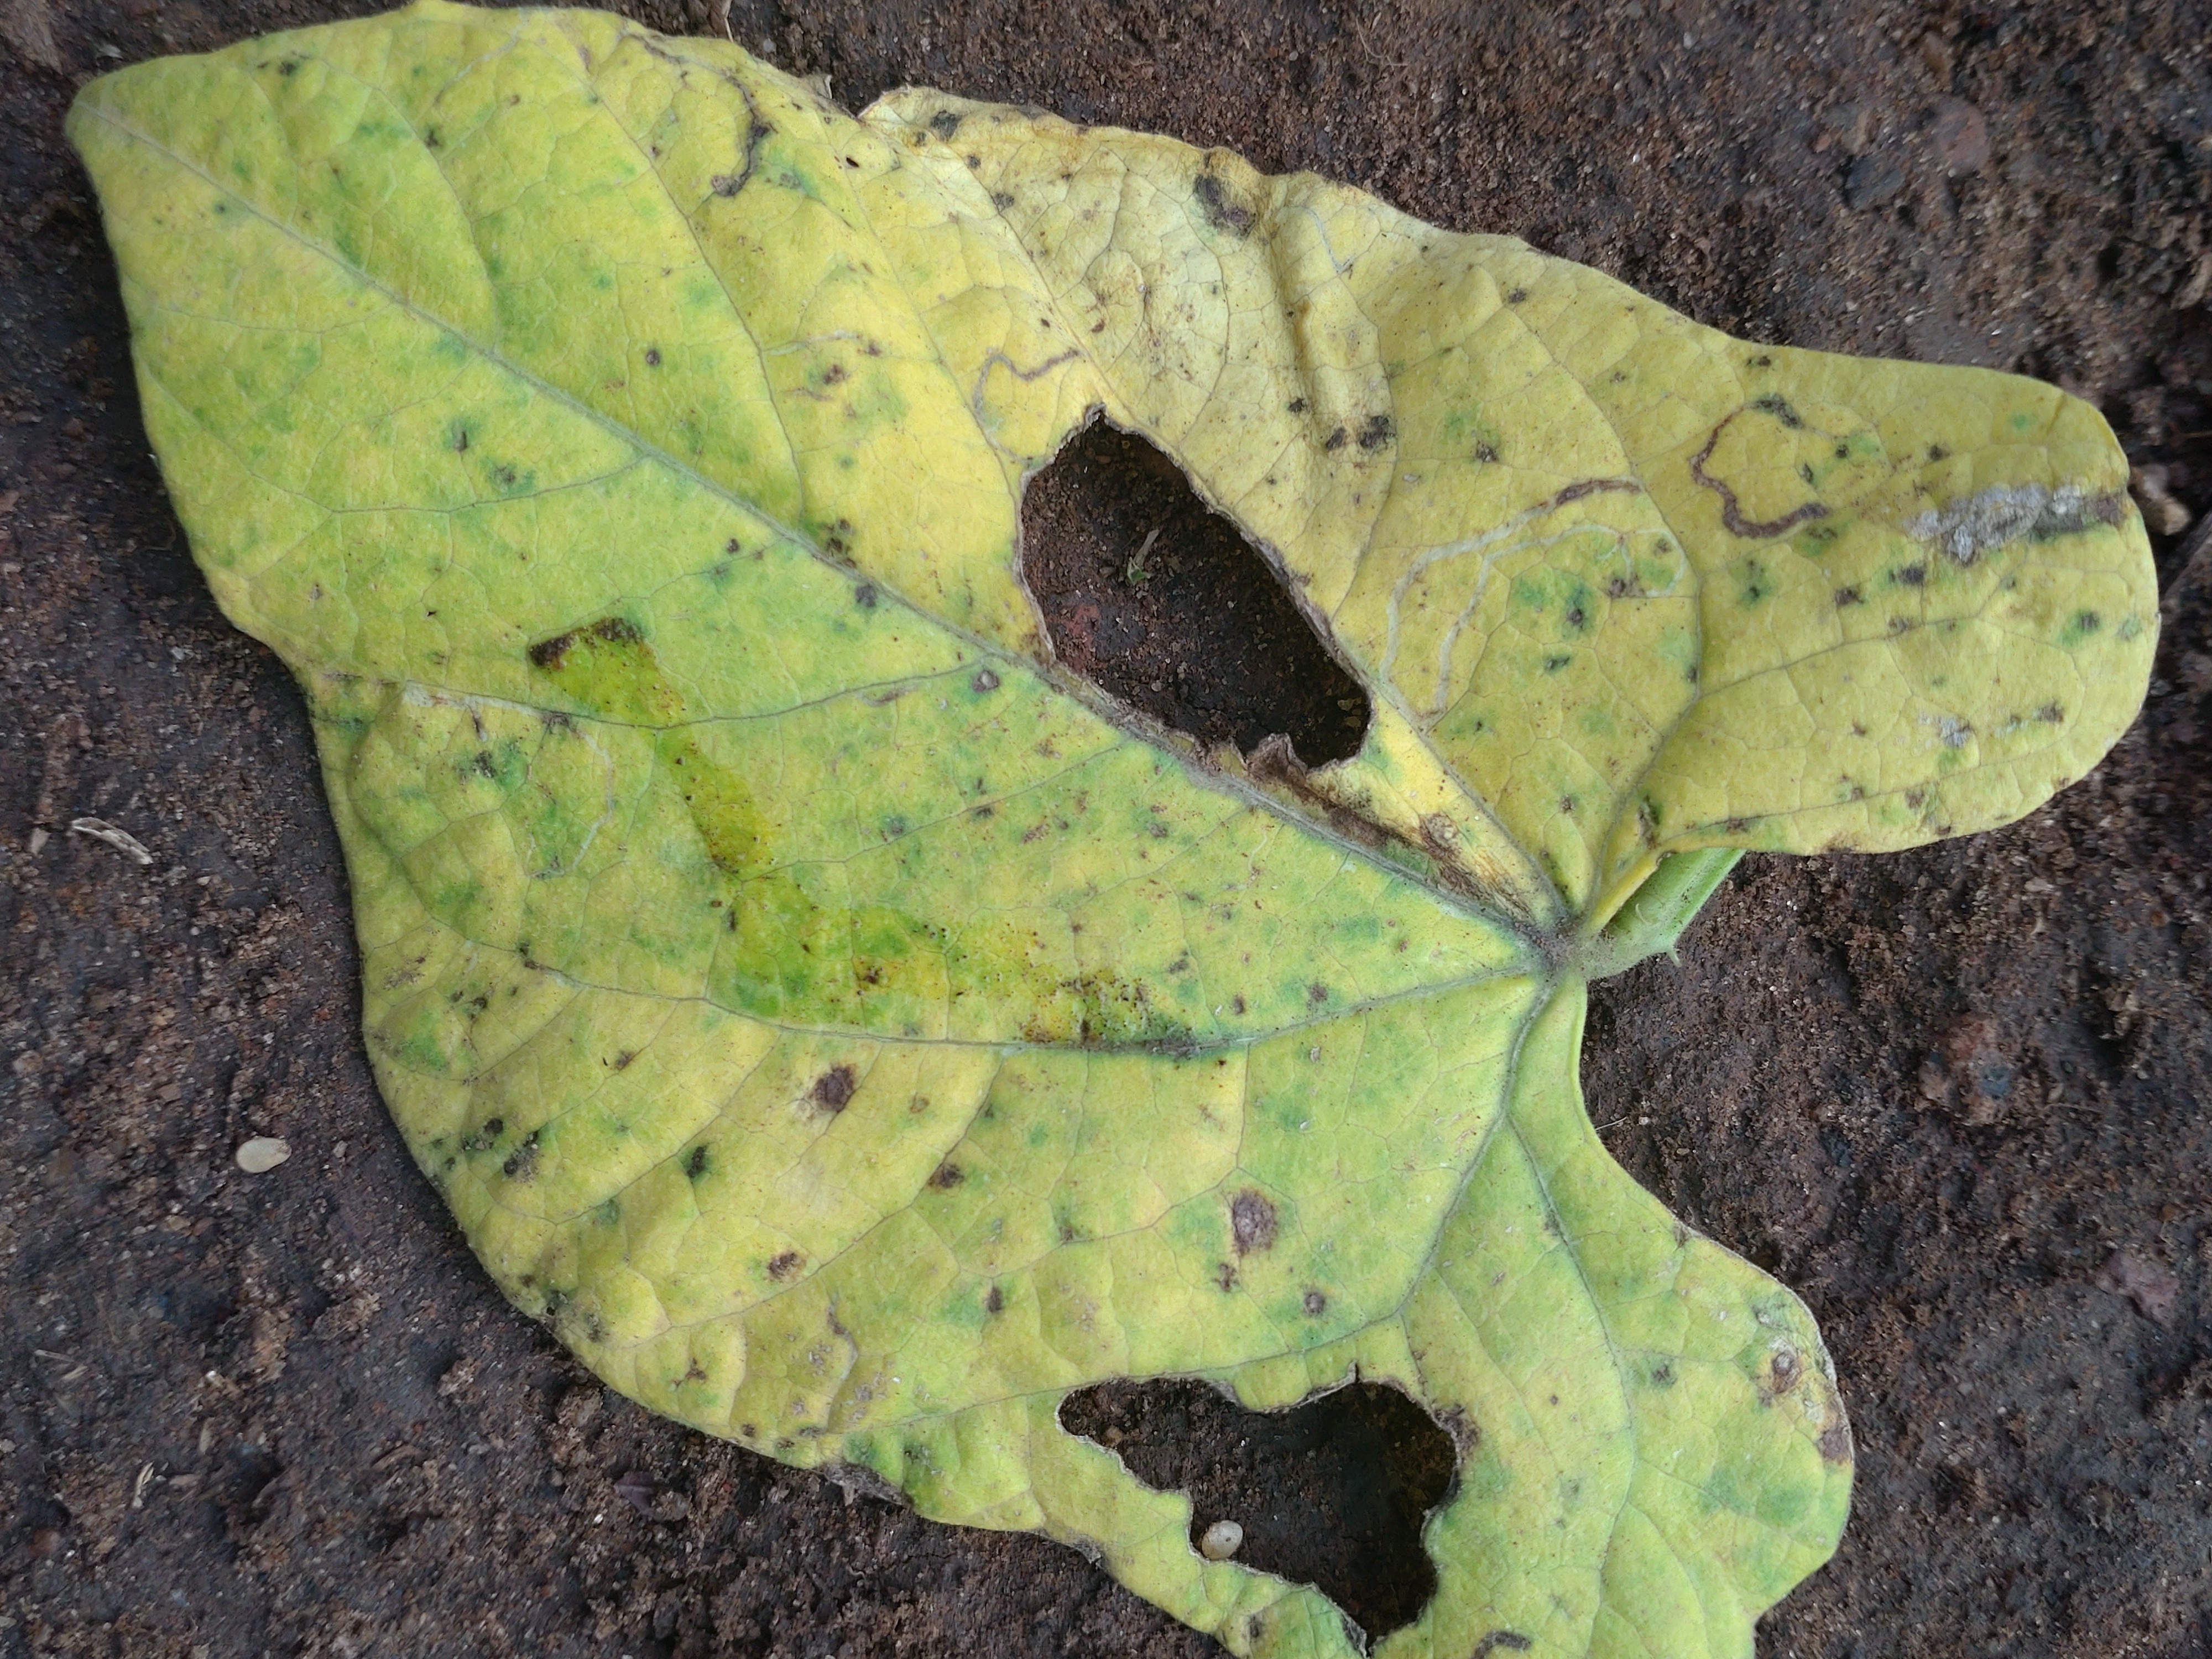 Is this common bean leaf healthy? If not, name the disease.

rust
